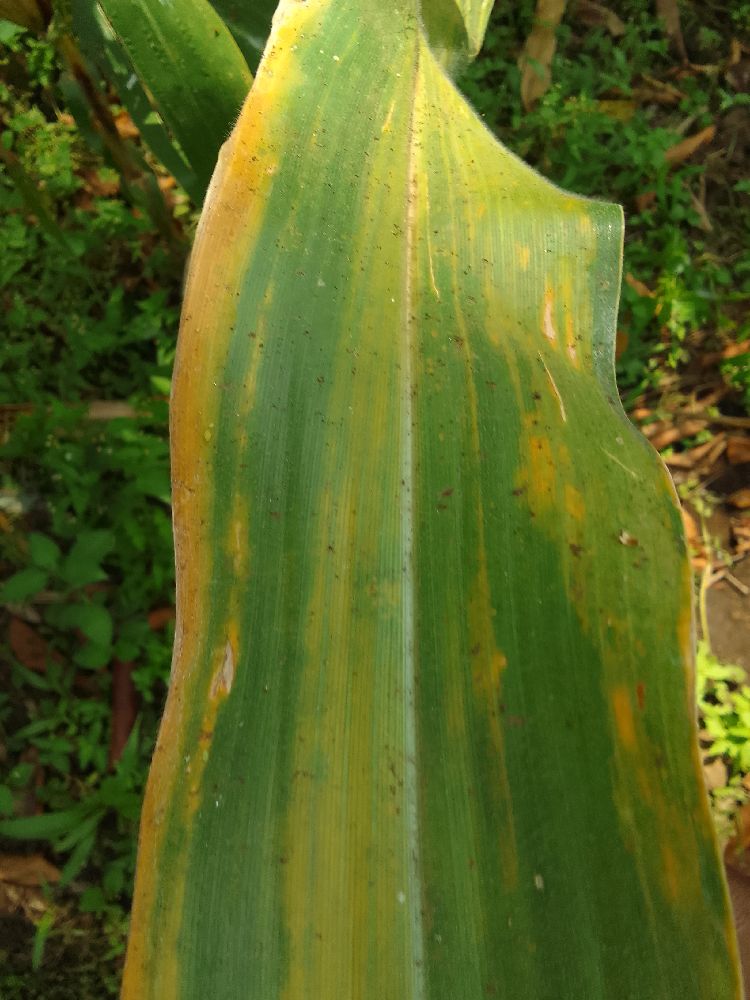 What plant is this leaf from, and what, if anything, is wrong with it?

maize, maize lethal necrosis
